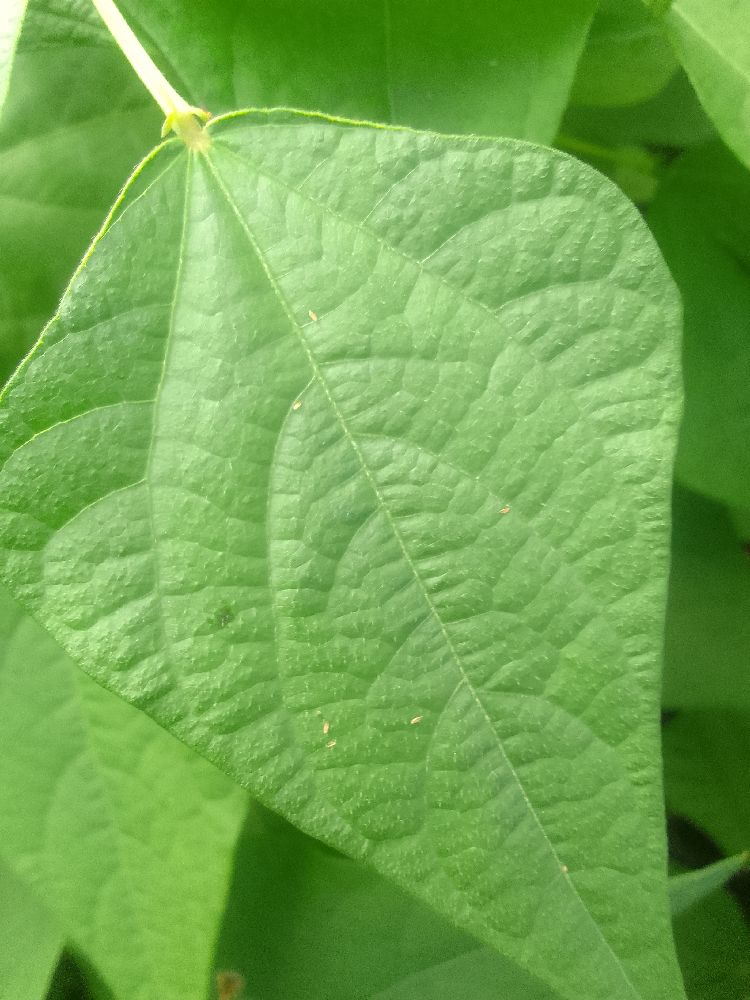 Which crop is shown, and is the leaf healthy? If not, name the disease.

common bean, healthy
